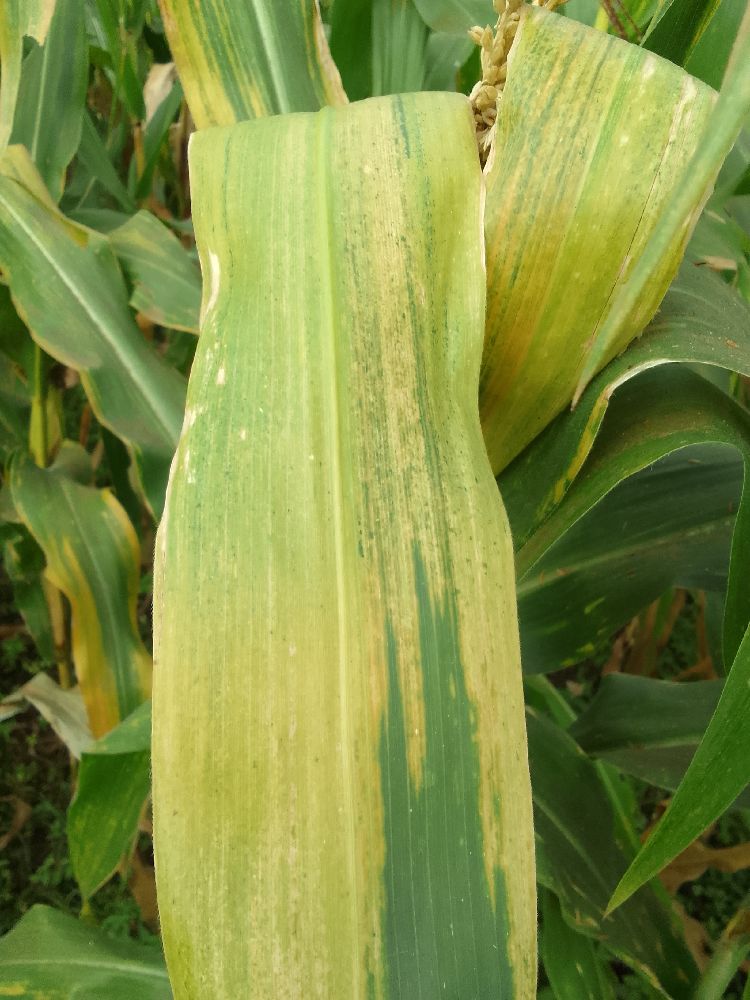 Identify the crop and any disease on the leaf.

maize, maize lethal necrosis
